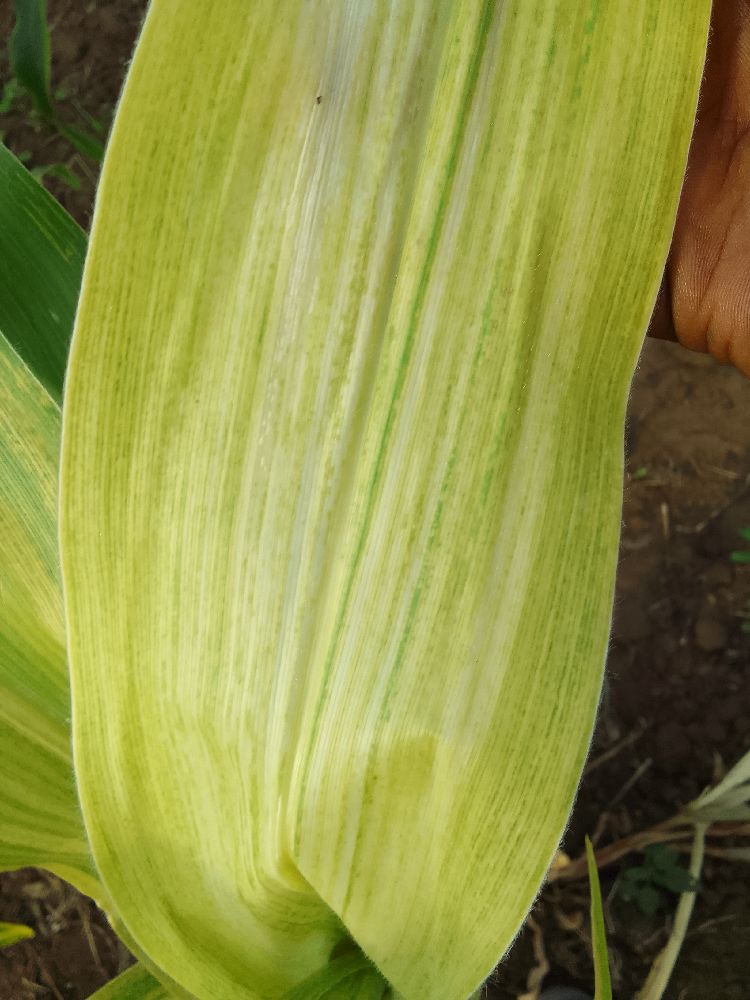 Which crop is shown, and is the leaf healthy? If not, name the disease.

maize, maize lethal necrosis
